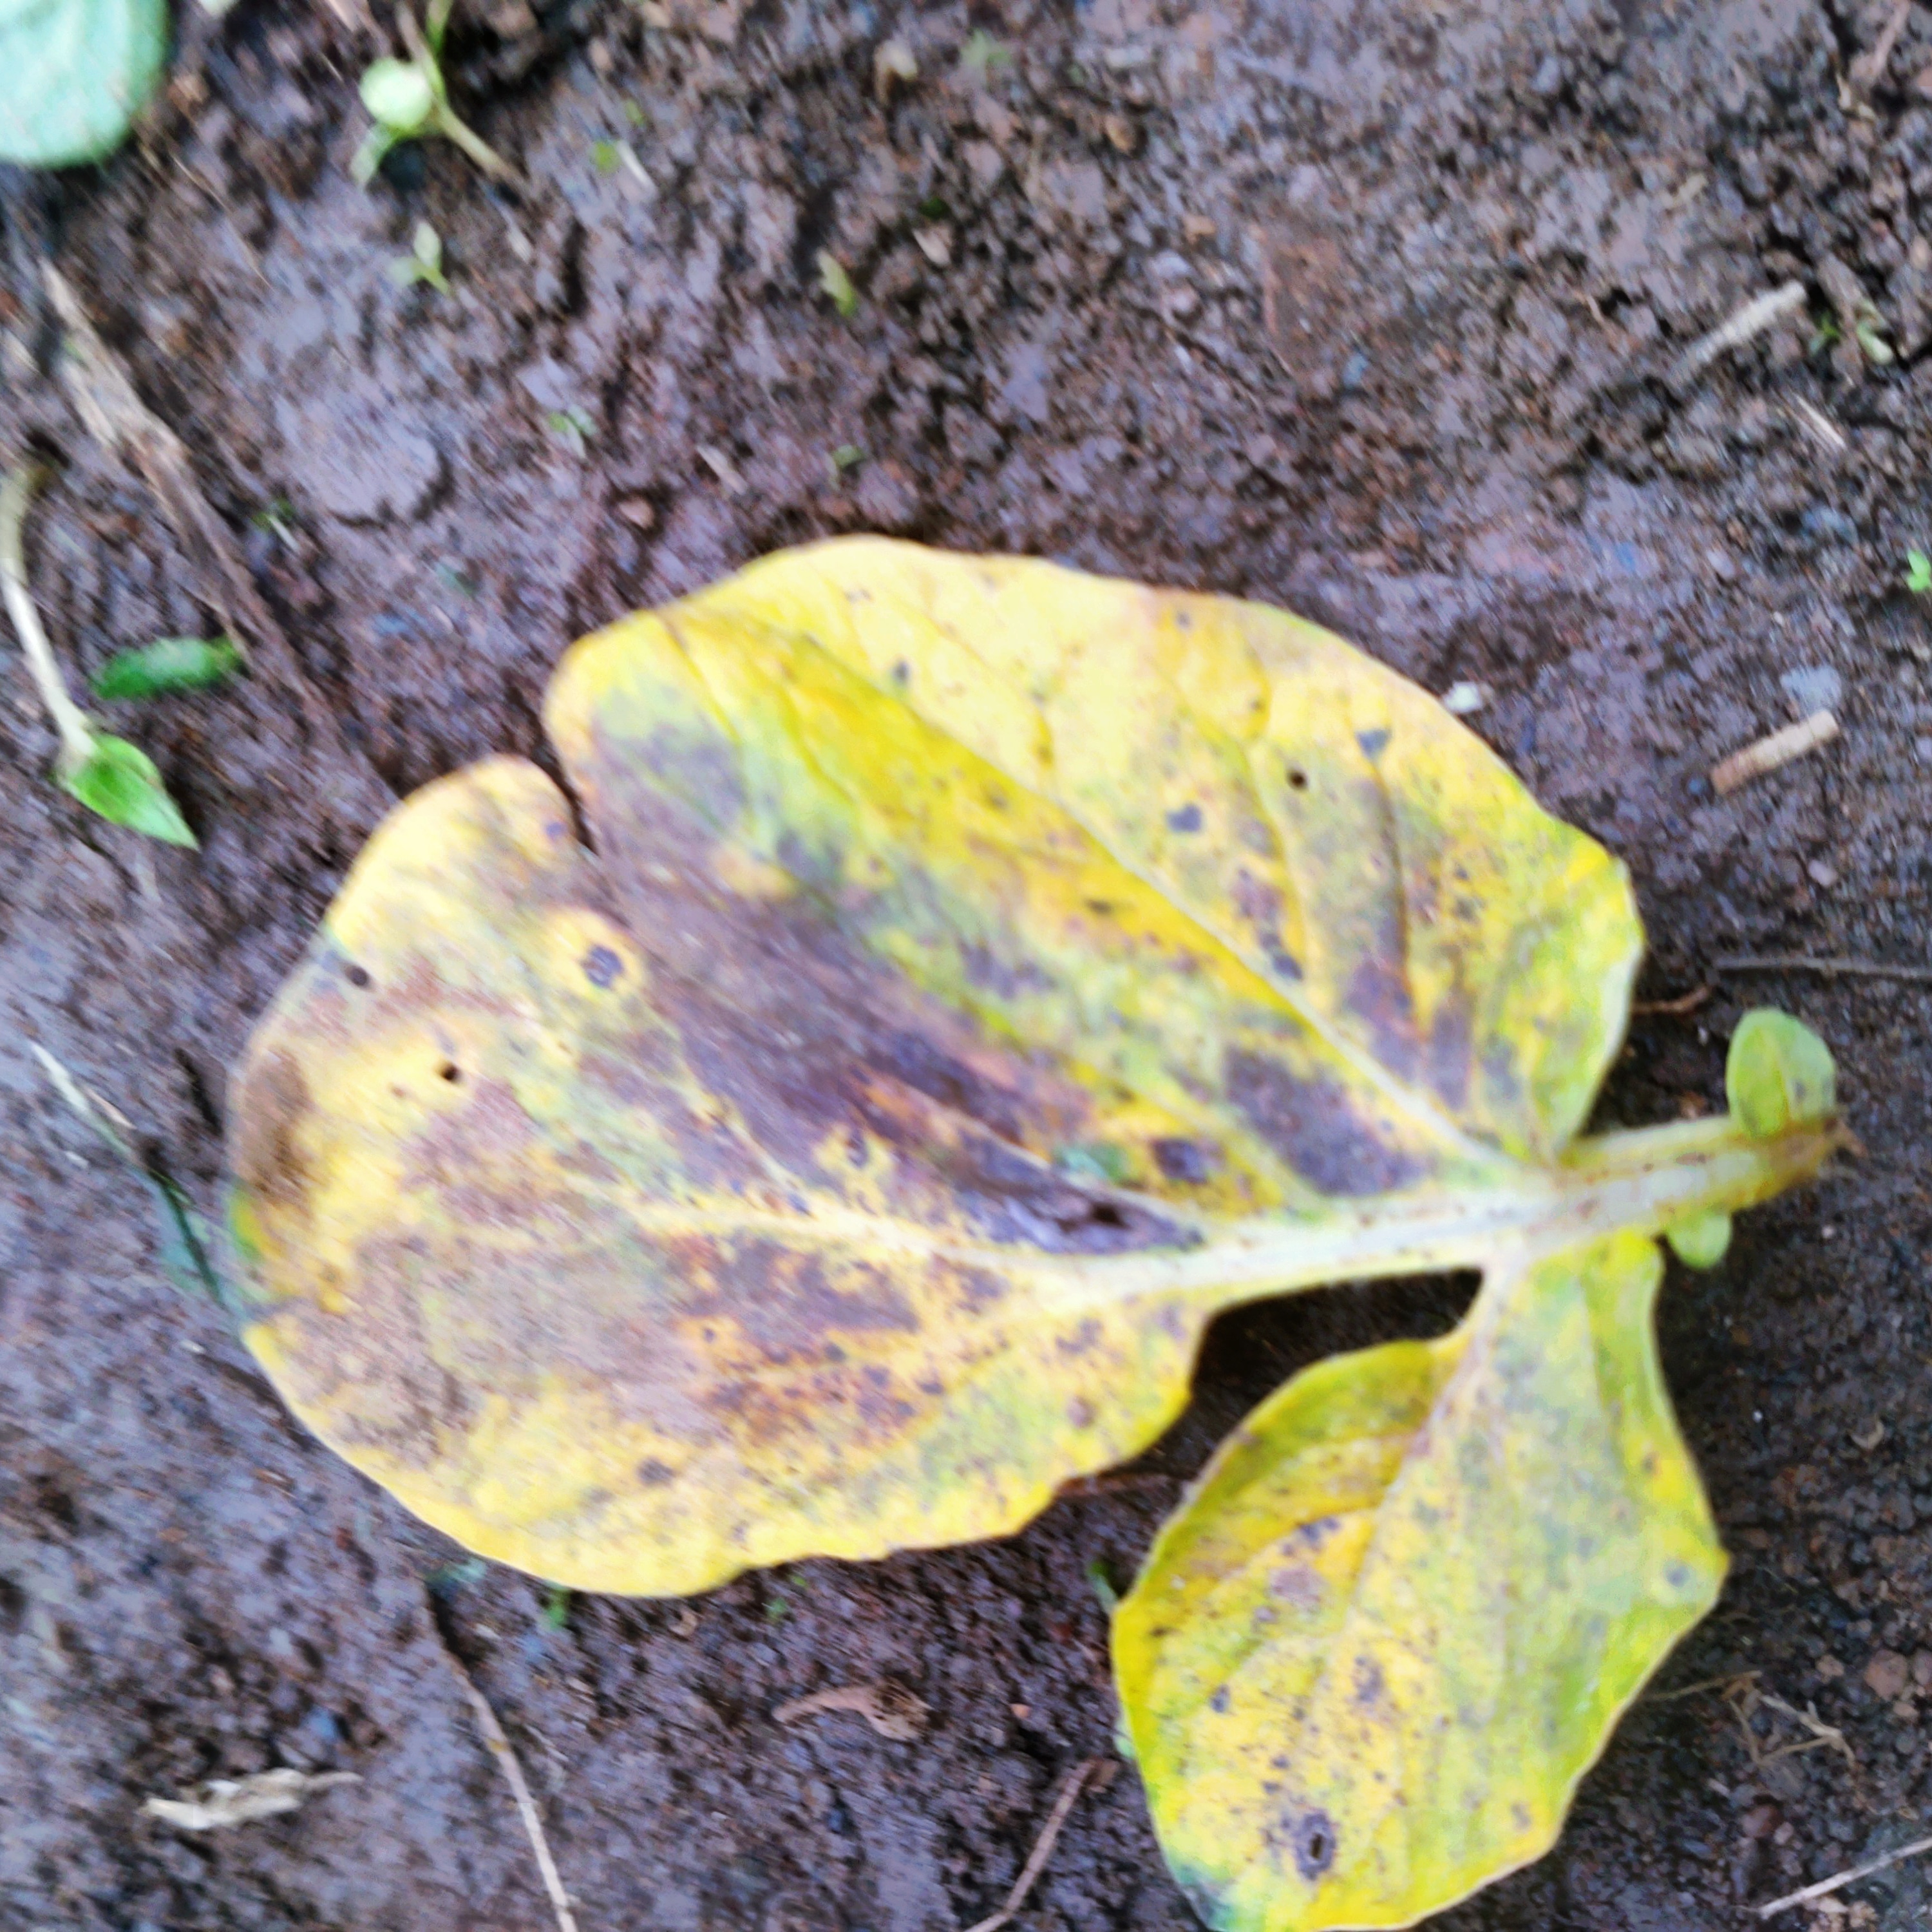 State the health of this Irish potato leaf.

late blight
